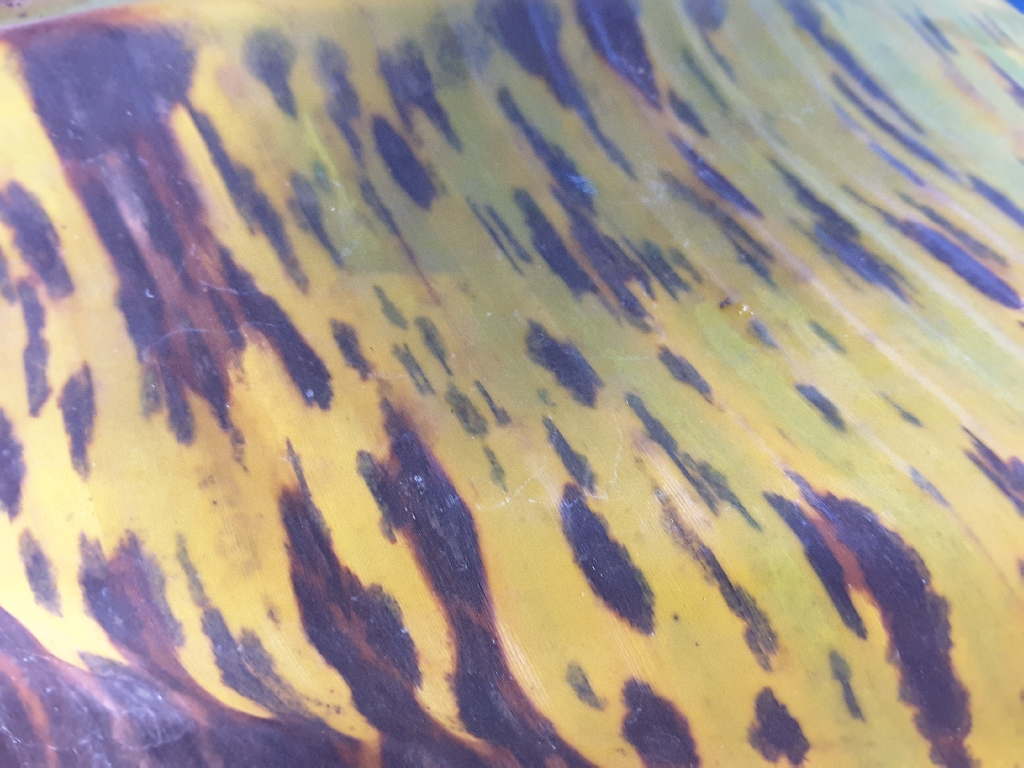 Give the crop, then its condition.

banana, black sigatoka
